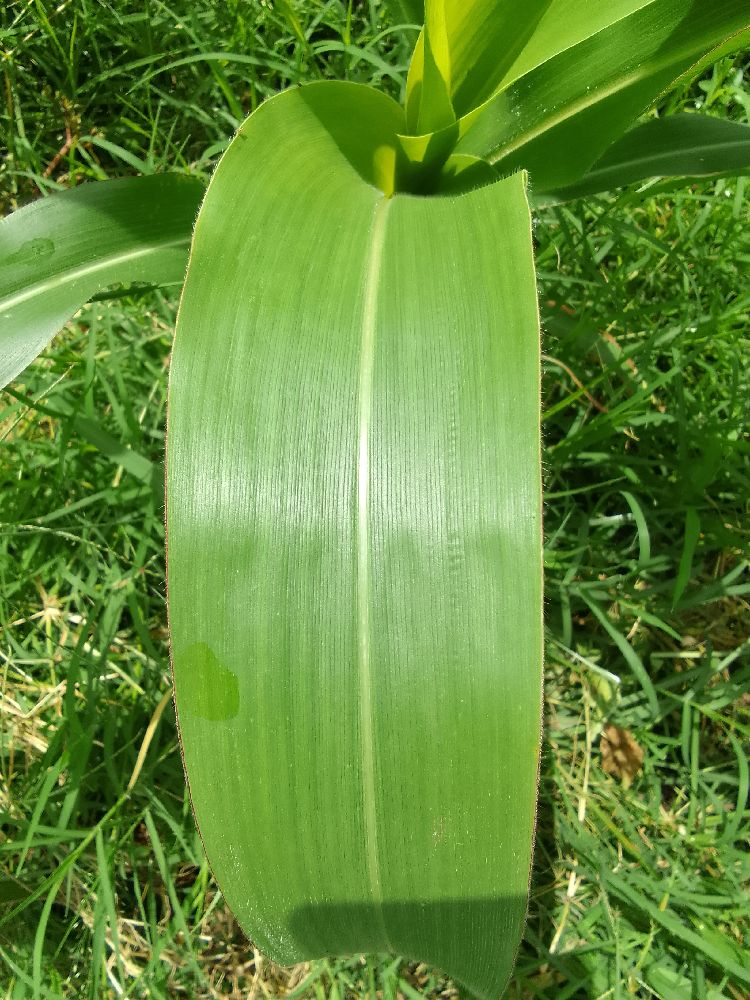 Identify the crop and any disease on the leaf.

maize, healthy
